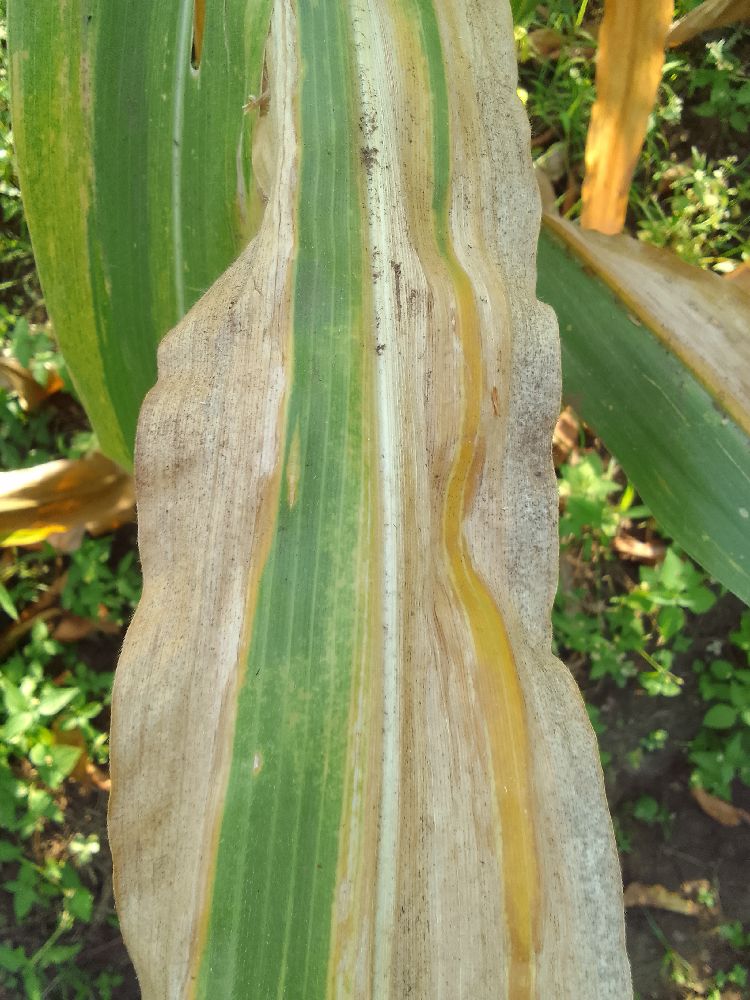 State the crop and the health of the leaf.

maize, maize lethal necrosis
